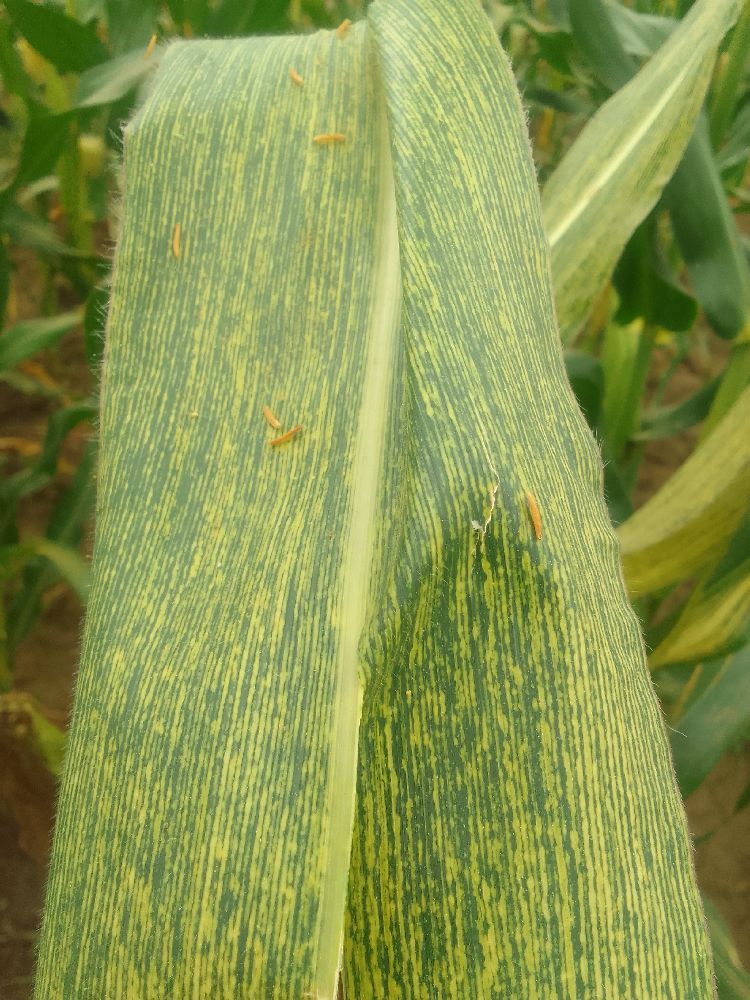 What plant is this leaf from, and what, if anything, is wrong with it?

maize, maize streak virus
